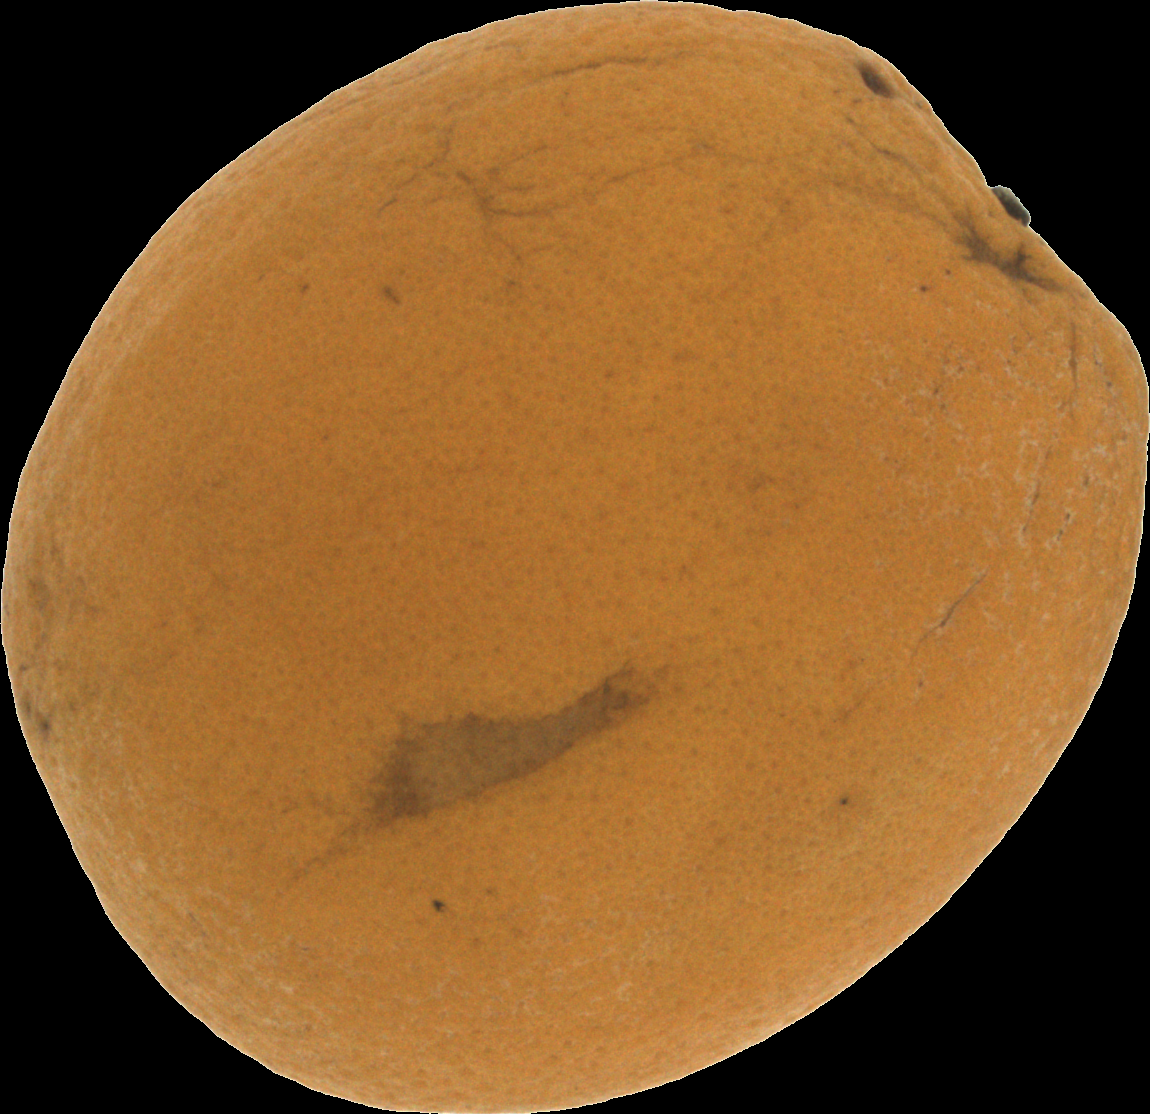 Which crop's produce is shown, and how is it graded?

orange, bad
